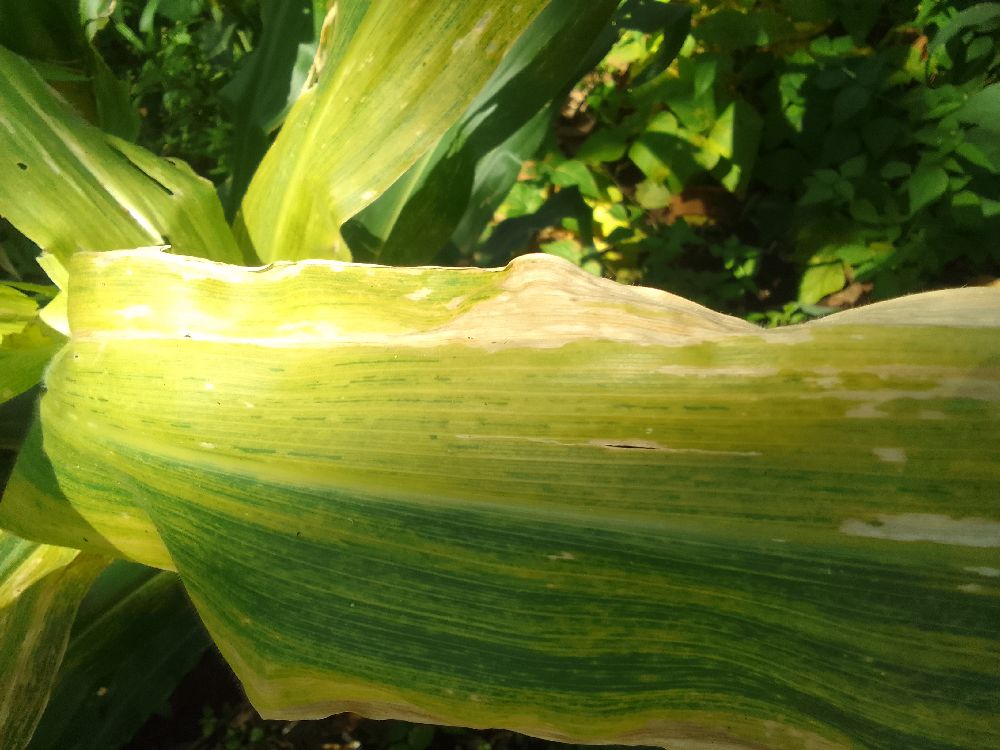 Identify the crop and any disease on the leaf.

maize, maize lethal necrosis
